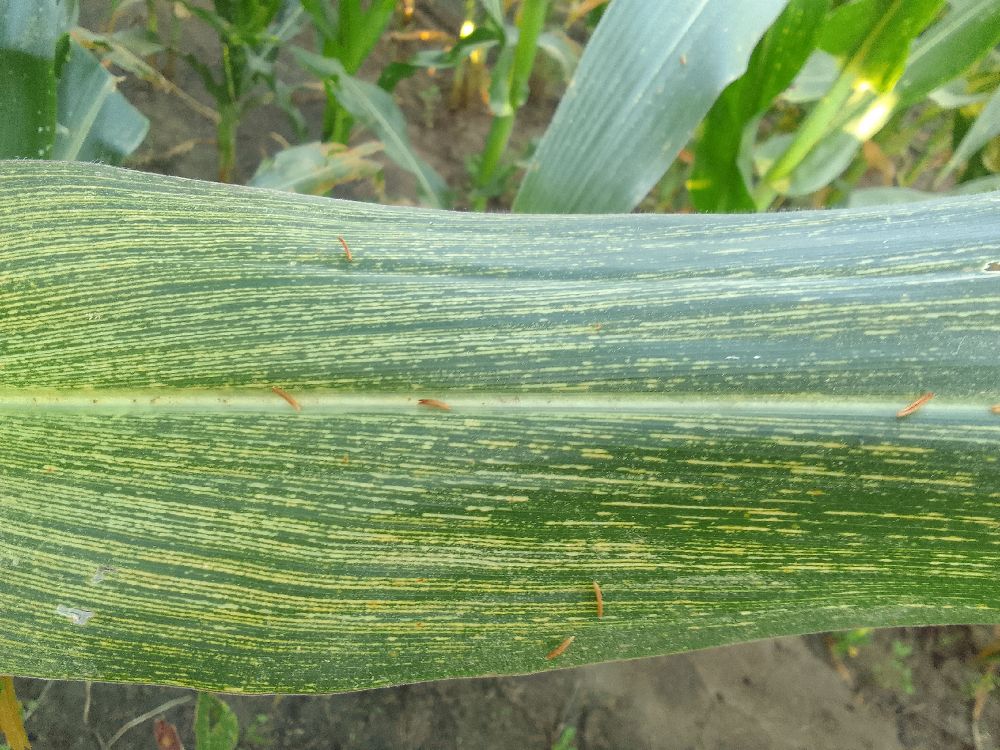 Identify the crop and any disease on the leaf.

maize, maize streak virus
